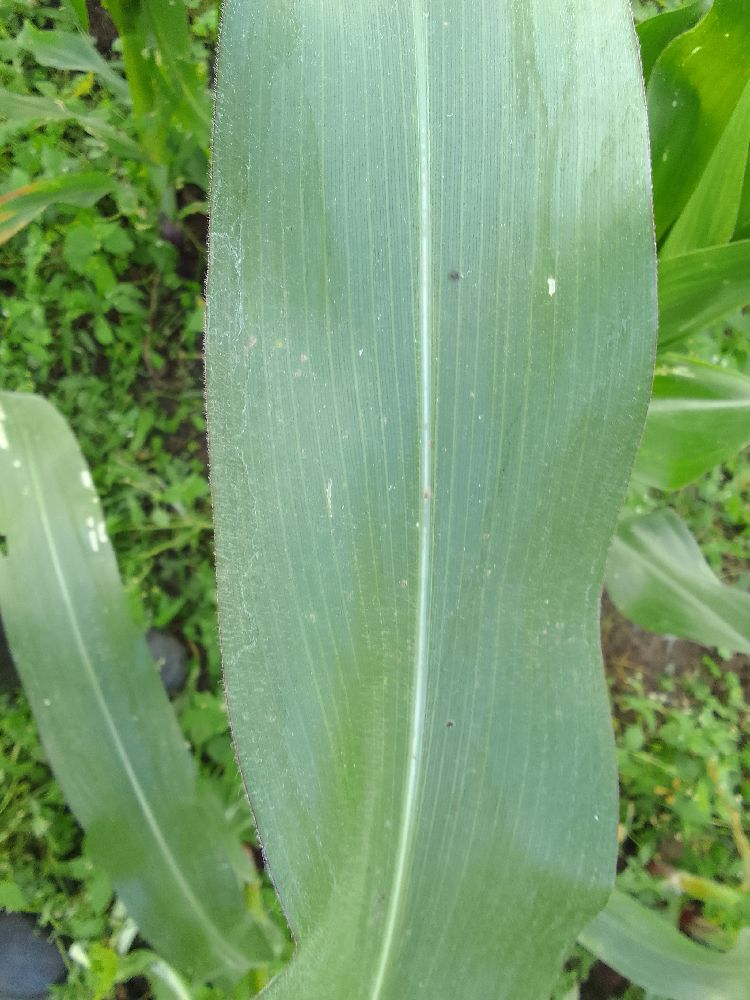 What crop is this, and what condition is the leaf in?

maize, healthy
